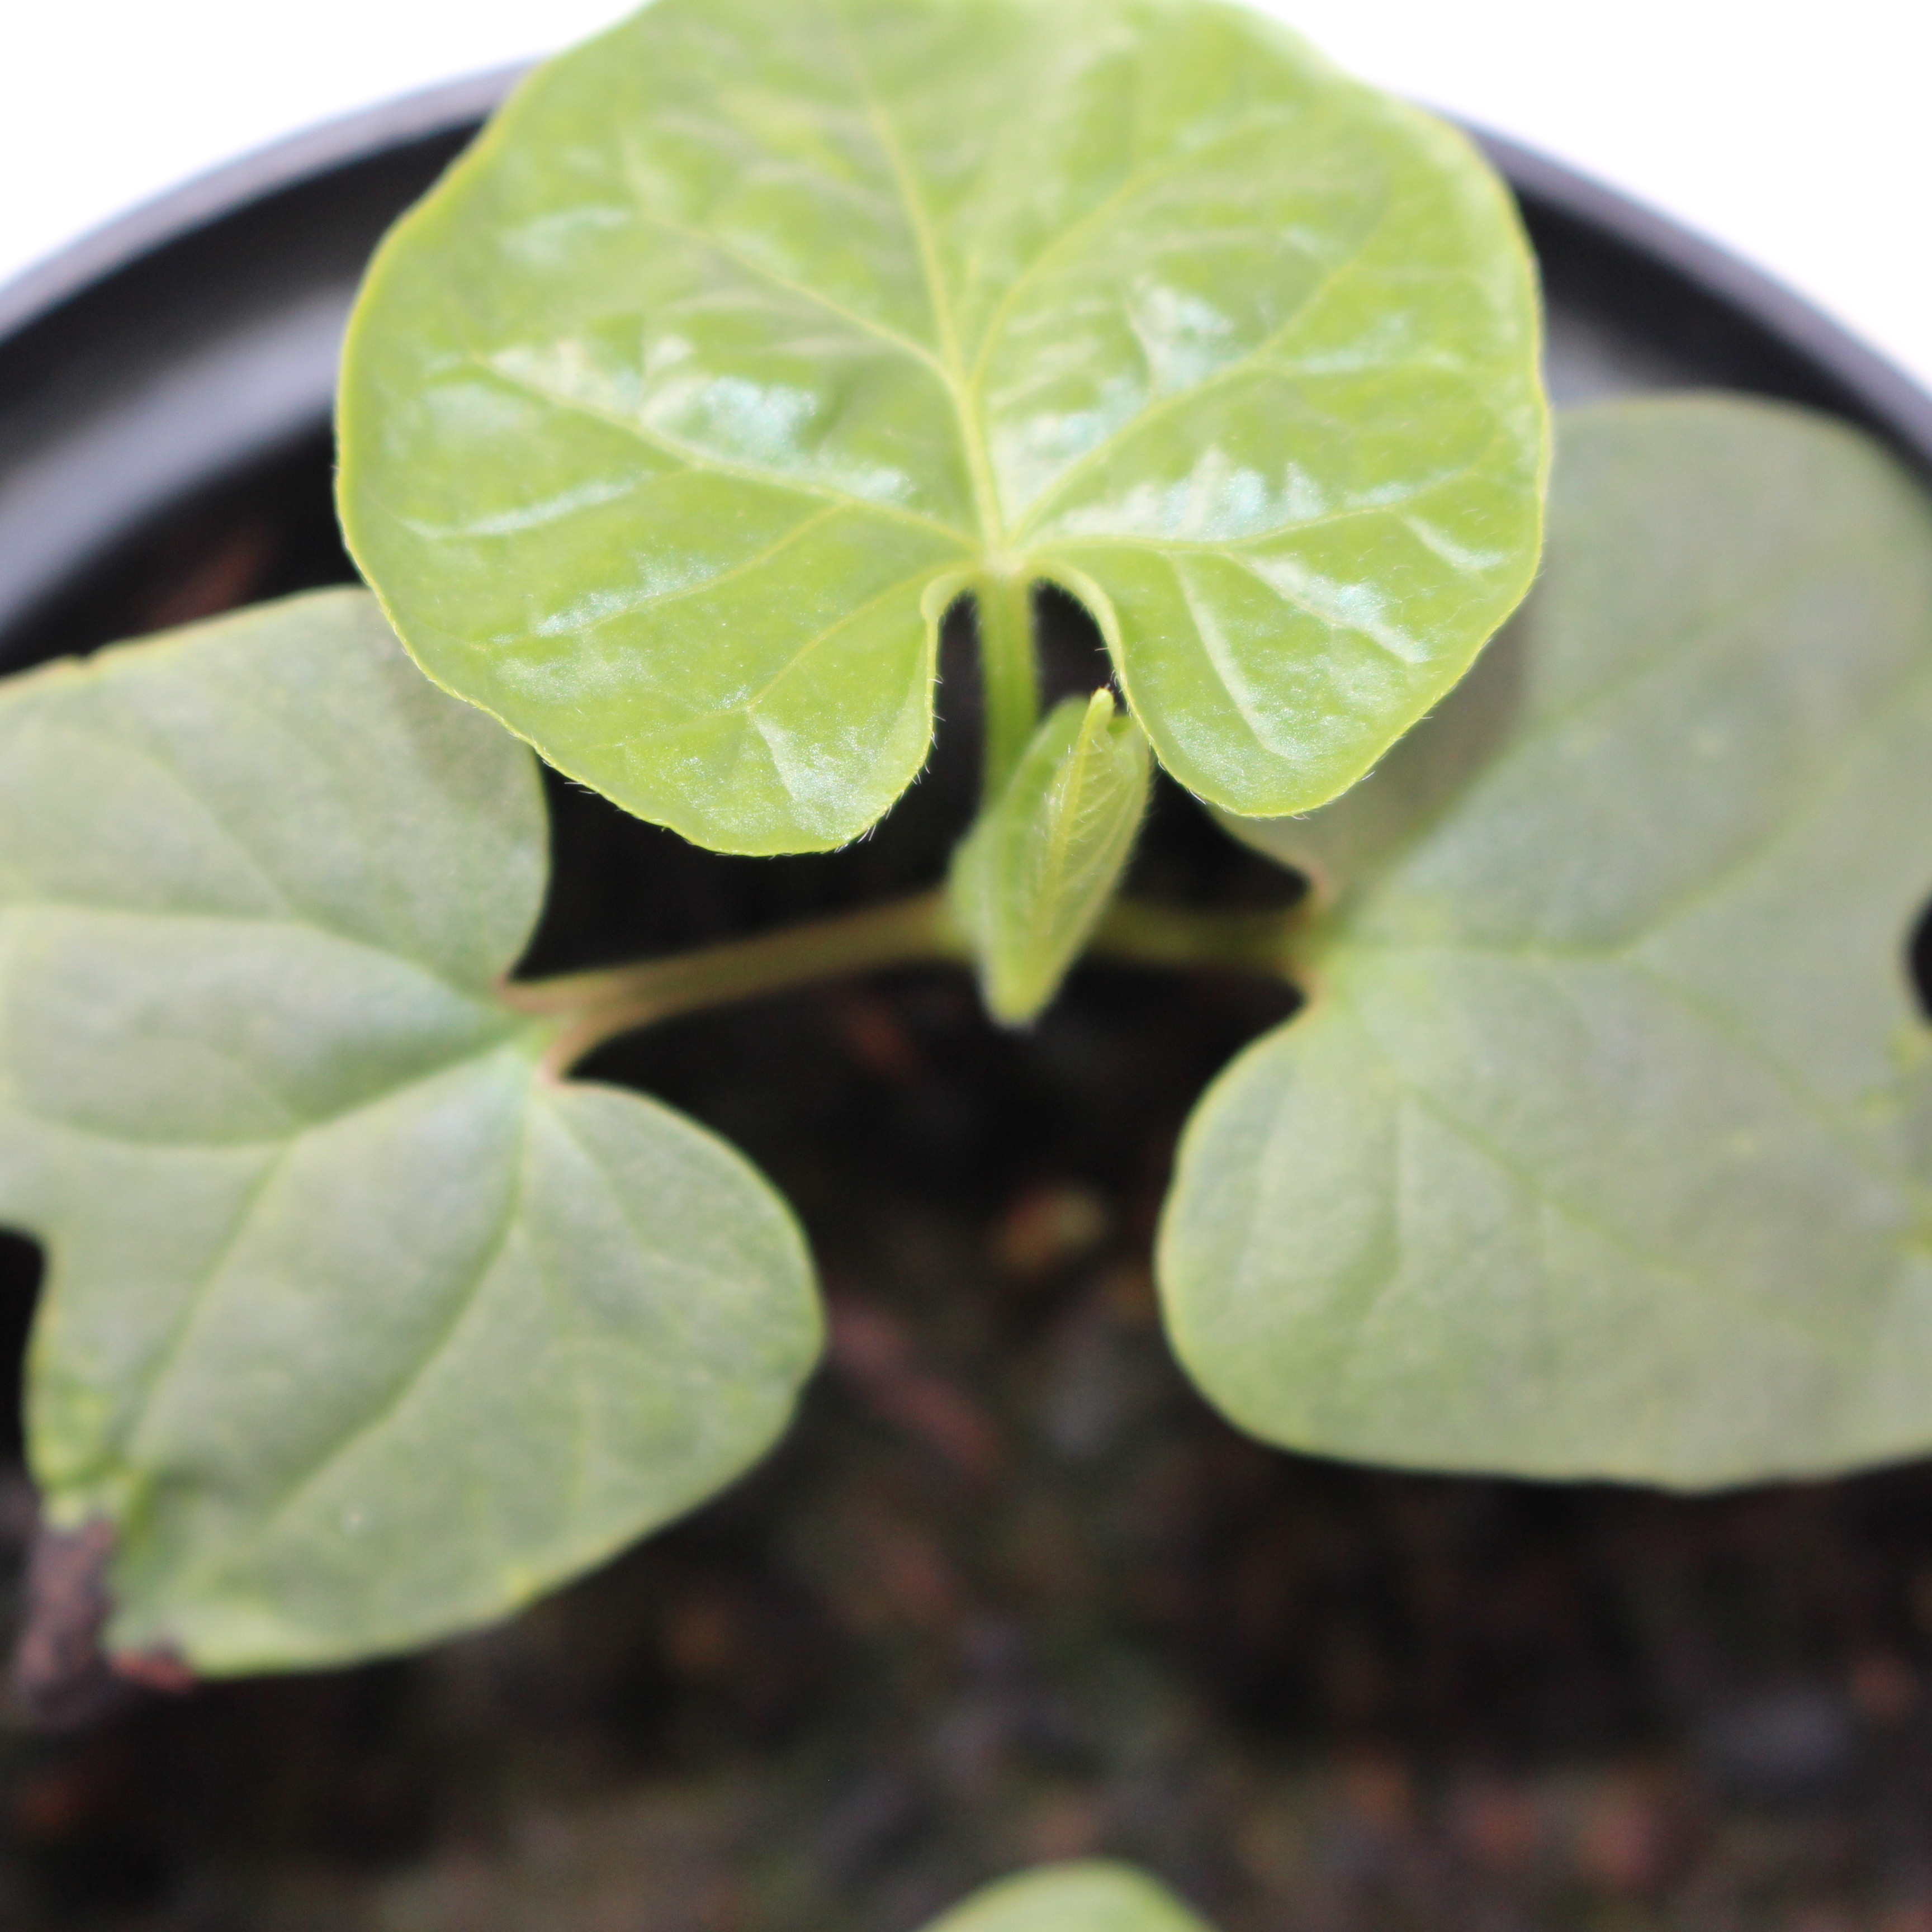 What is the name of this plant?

Convolvulus arvensis
